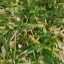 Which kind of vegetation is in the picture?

grass
